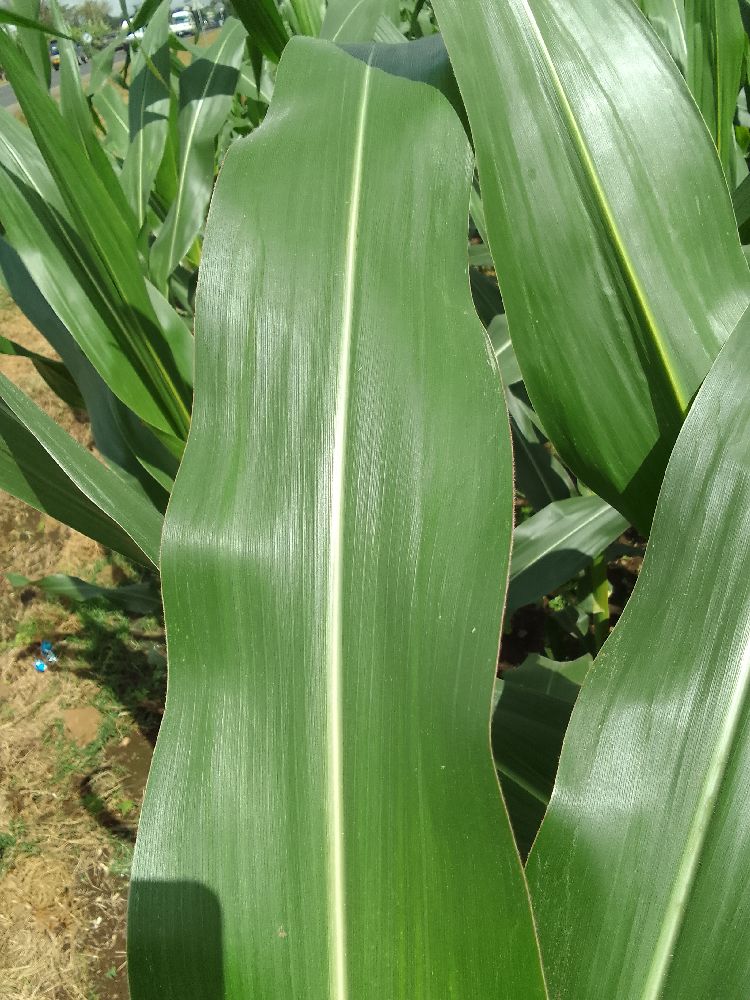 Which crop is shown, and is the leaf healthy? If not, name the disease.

maize, healthy
